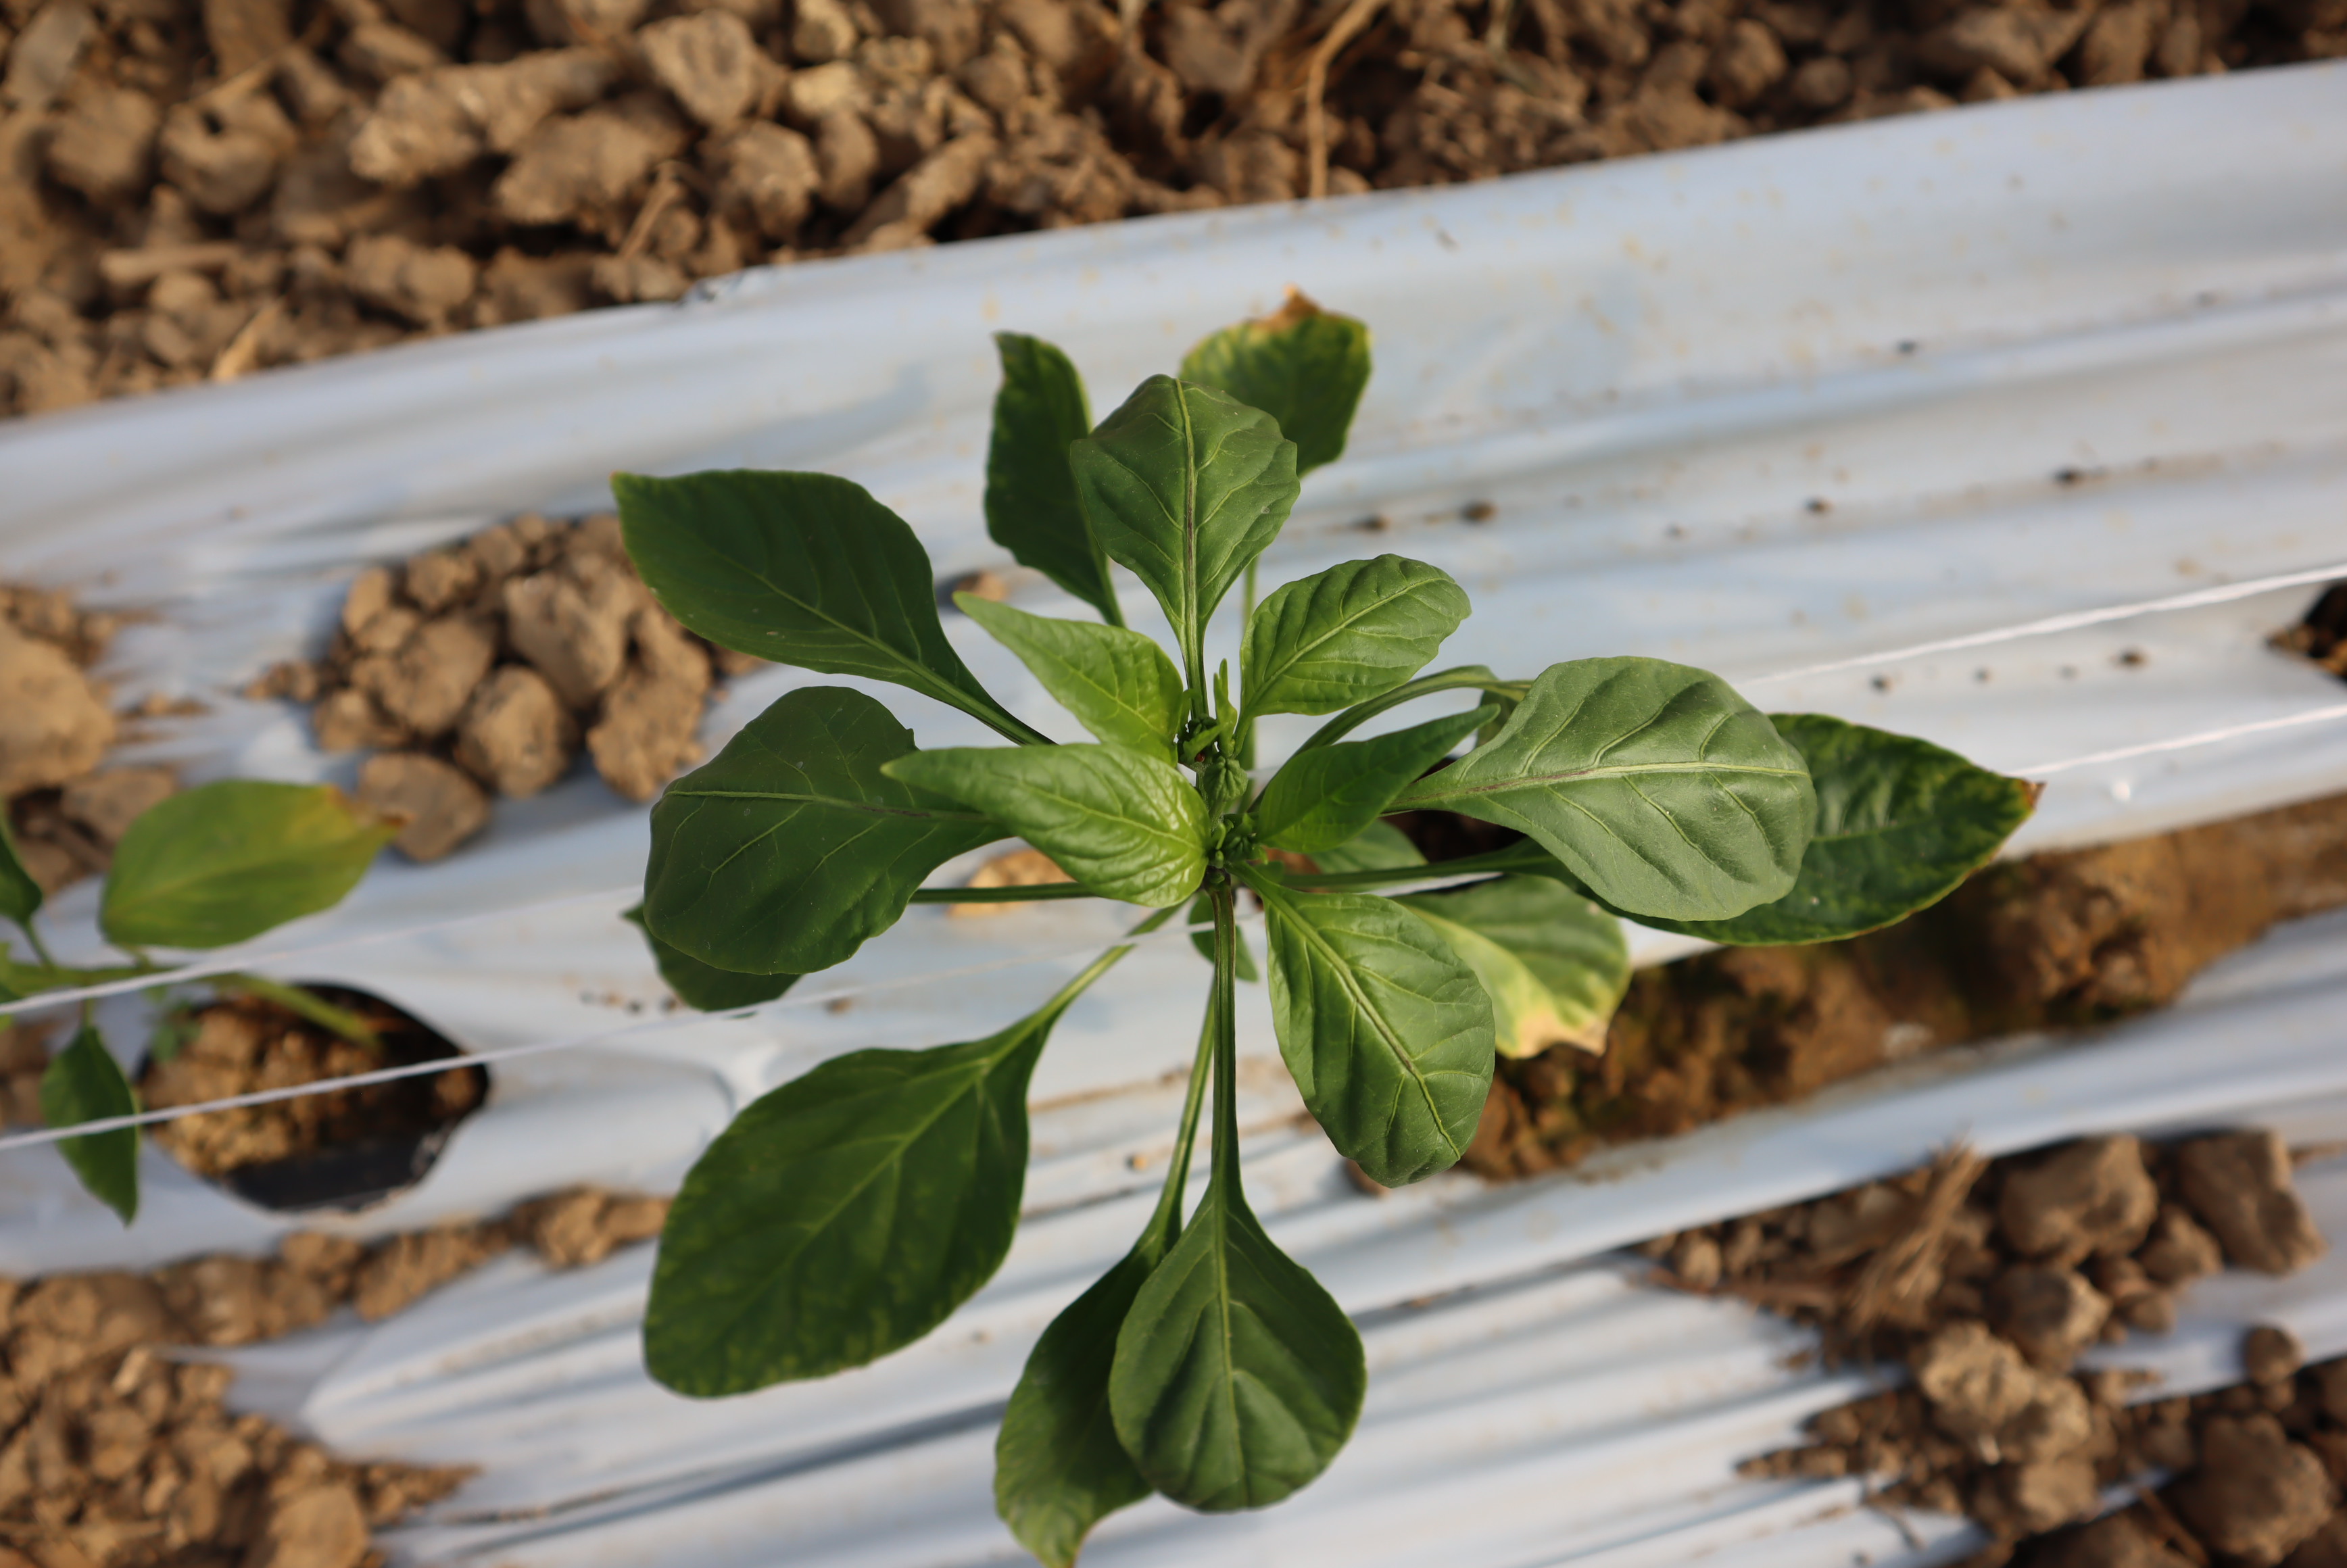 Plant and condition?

bell pepper, soil salinity
